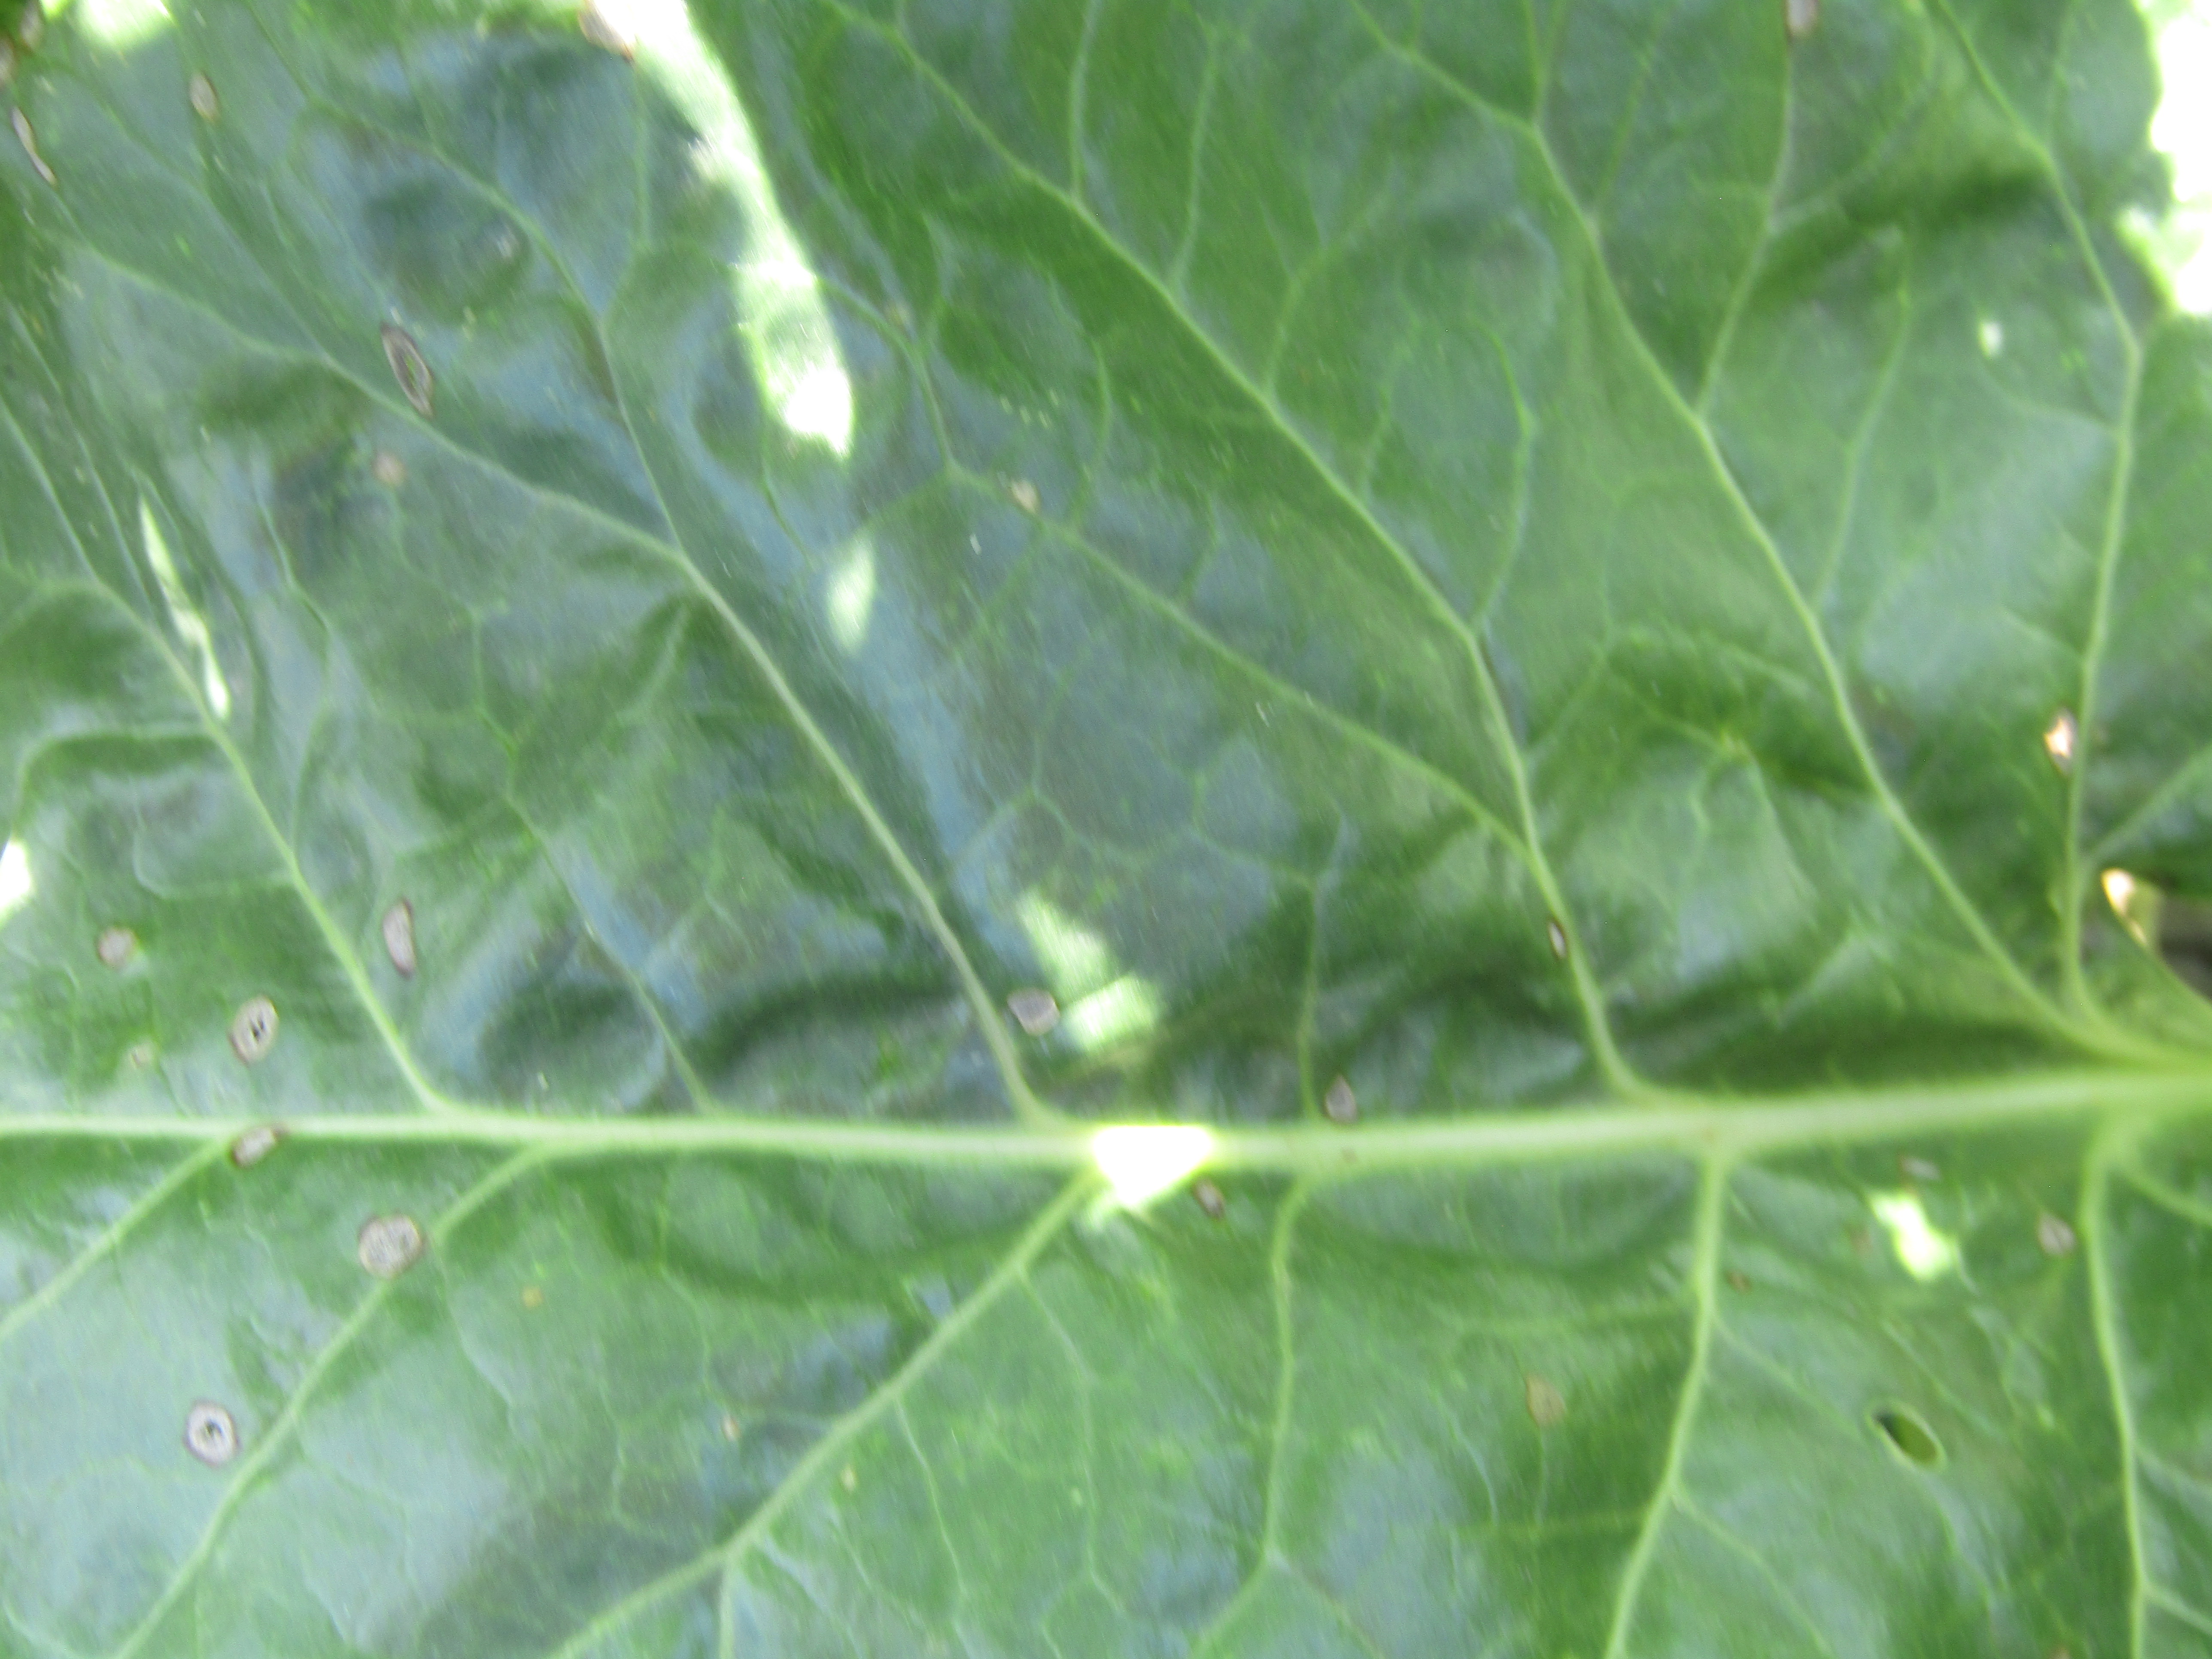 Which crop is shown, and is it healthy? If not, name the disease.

beet, cercospora
